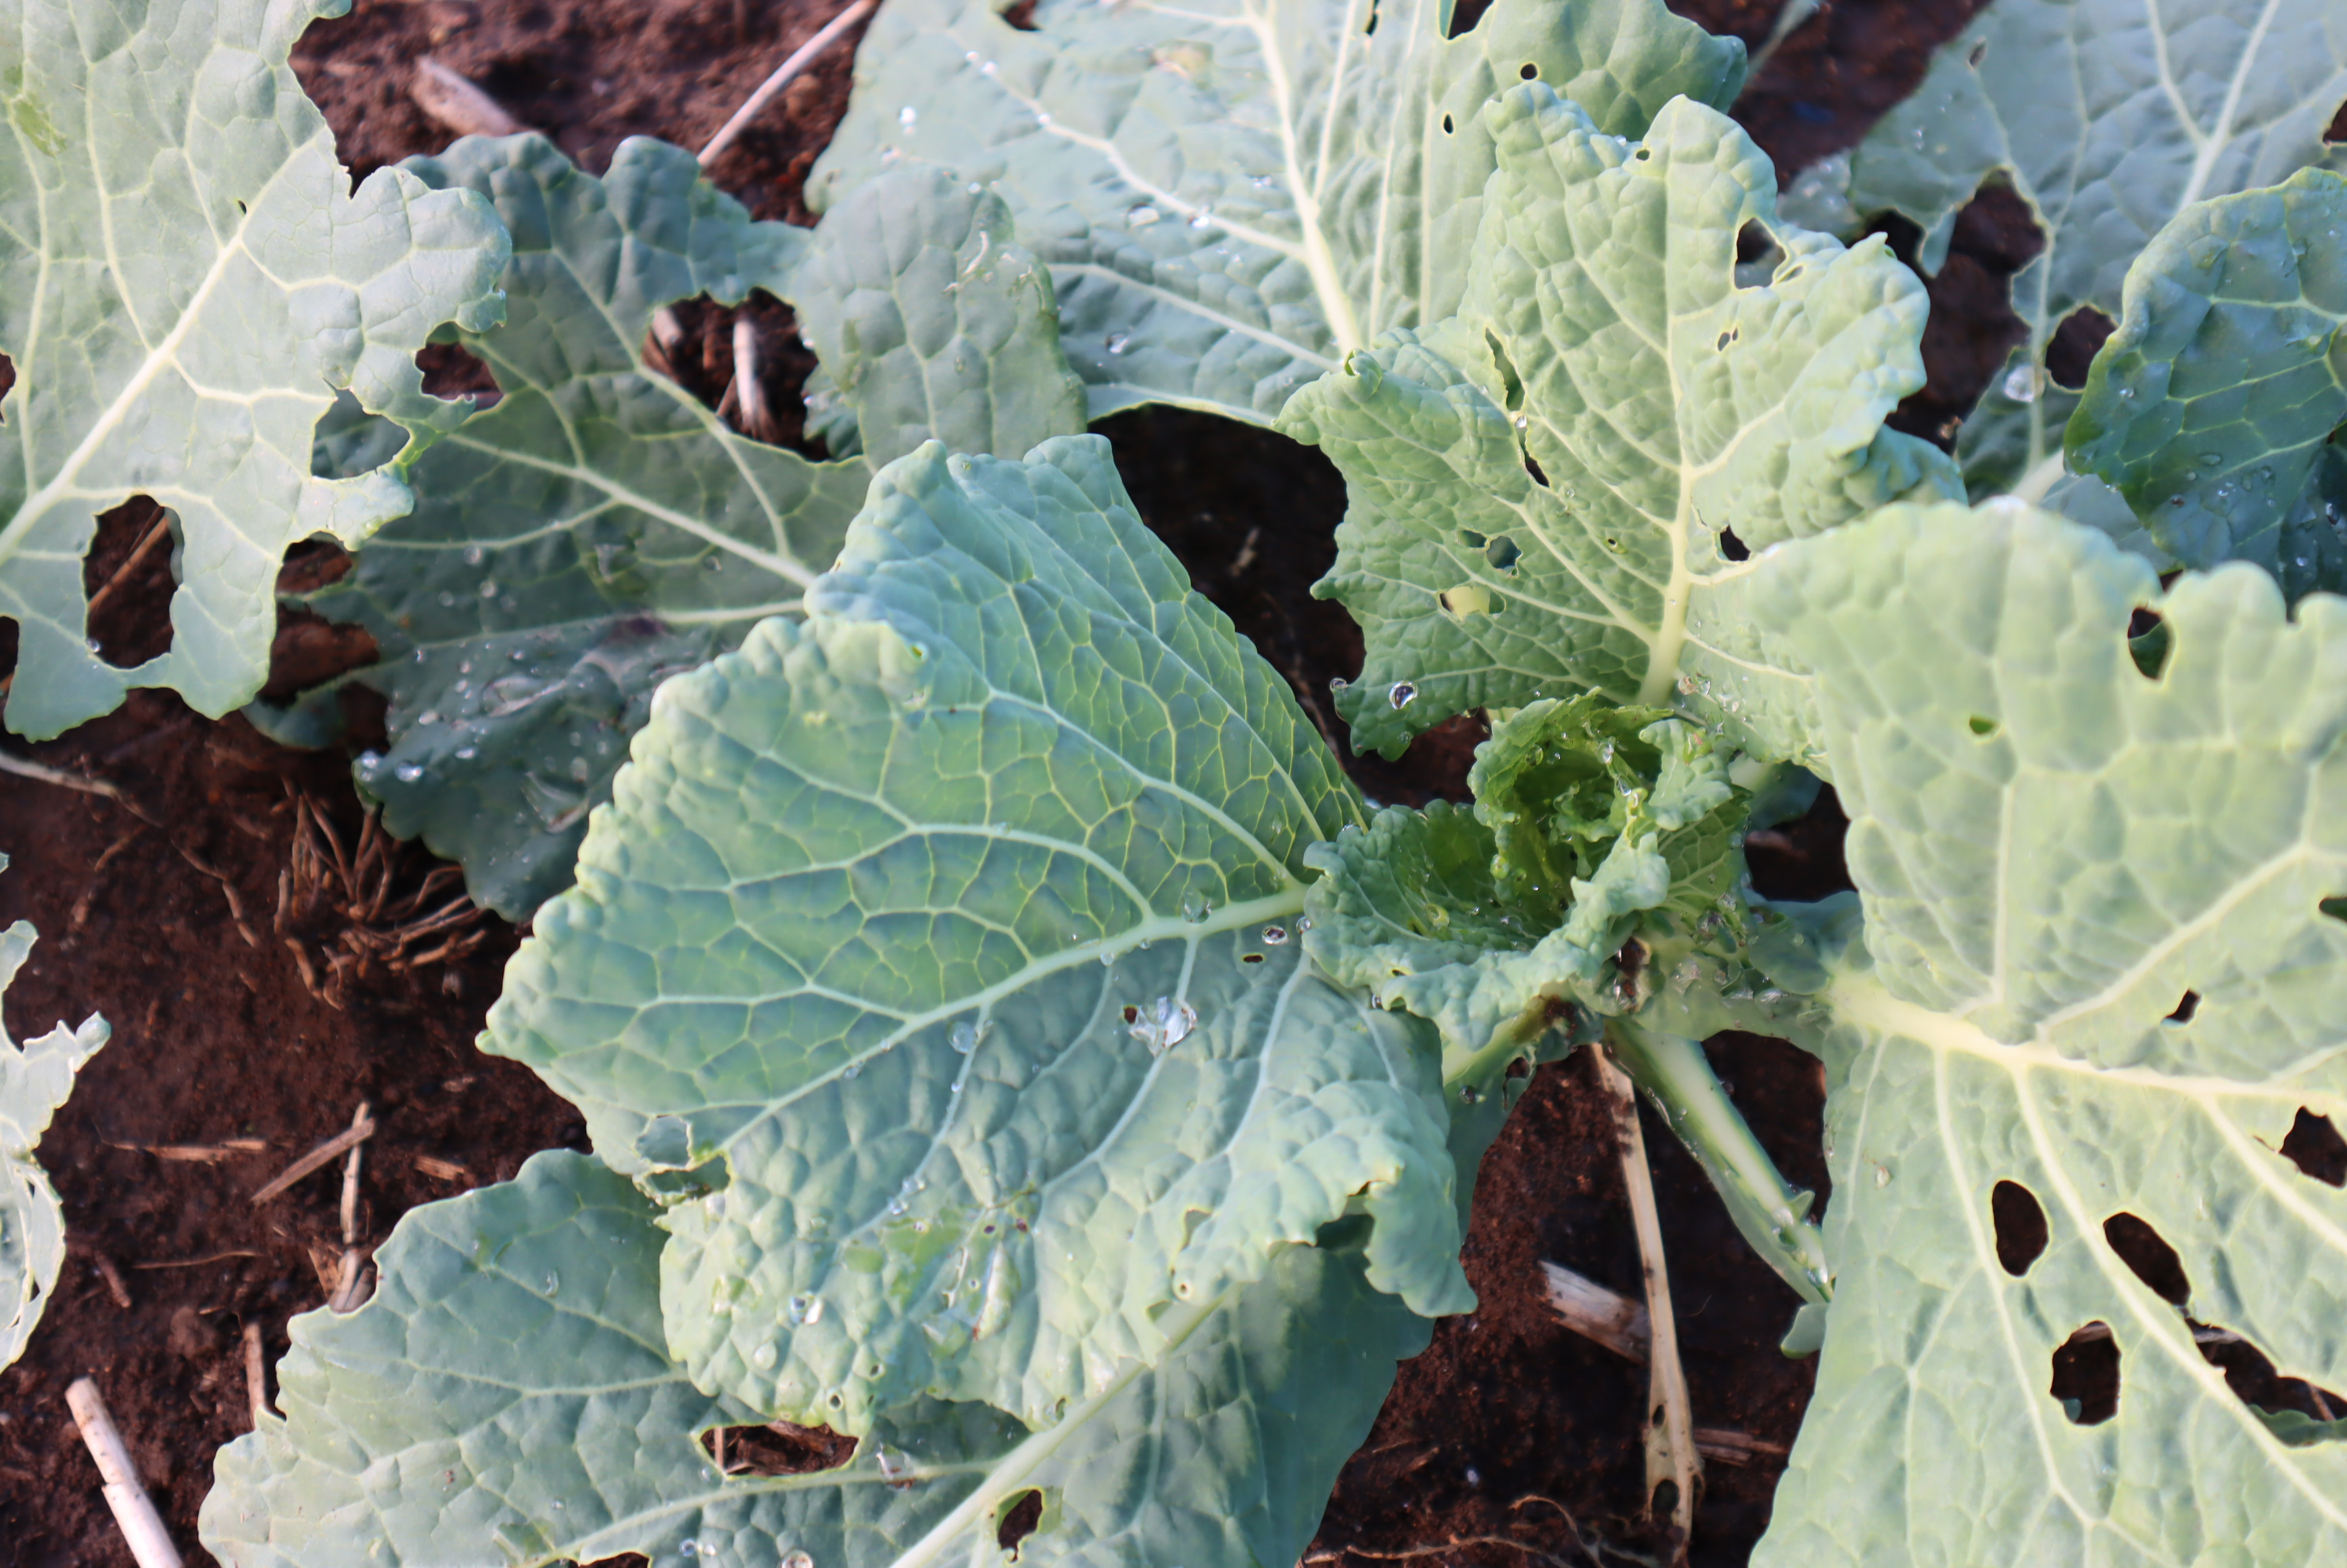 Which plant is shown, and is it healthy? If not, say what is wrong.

cabbage, phytophagous
